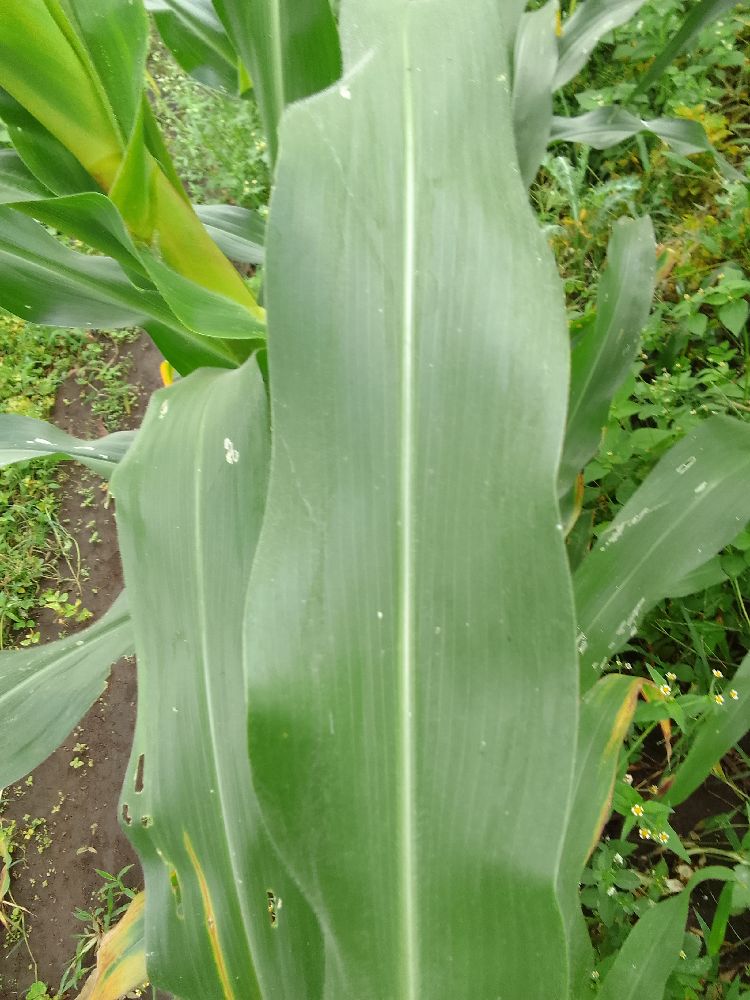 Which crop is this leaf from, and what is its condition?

maize, healthy
